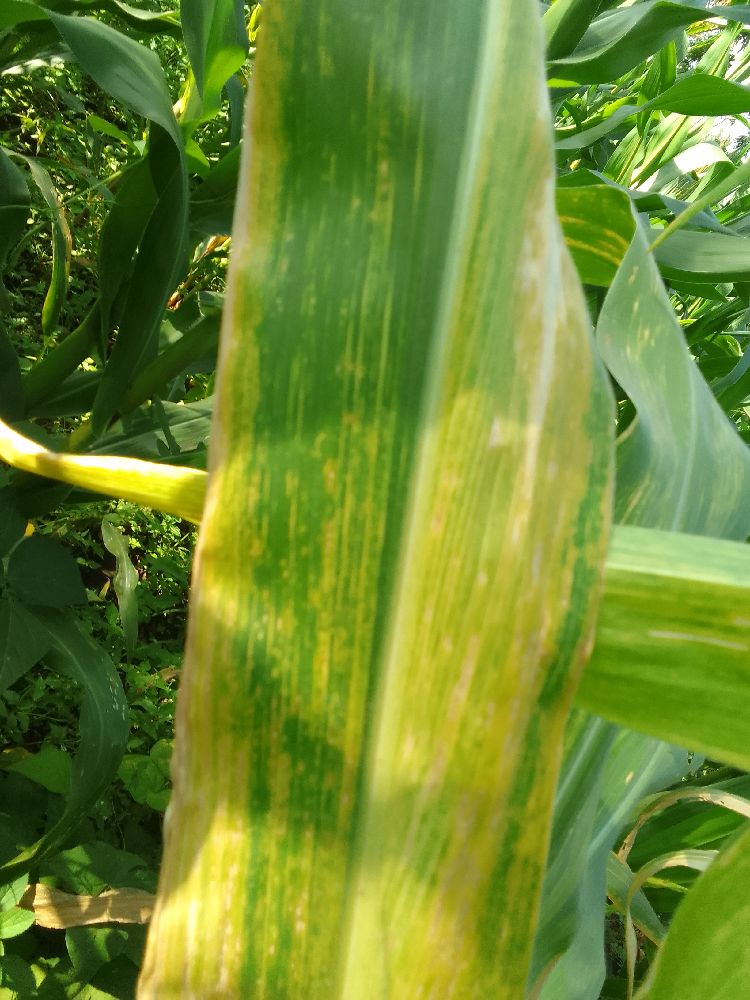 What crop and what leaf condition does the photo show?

maize, maize lethal necrosis
